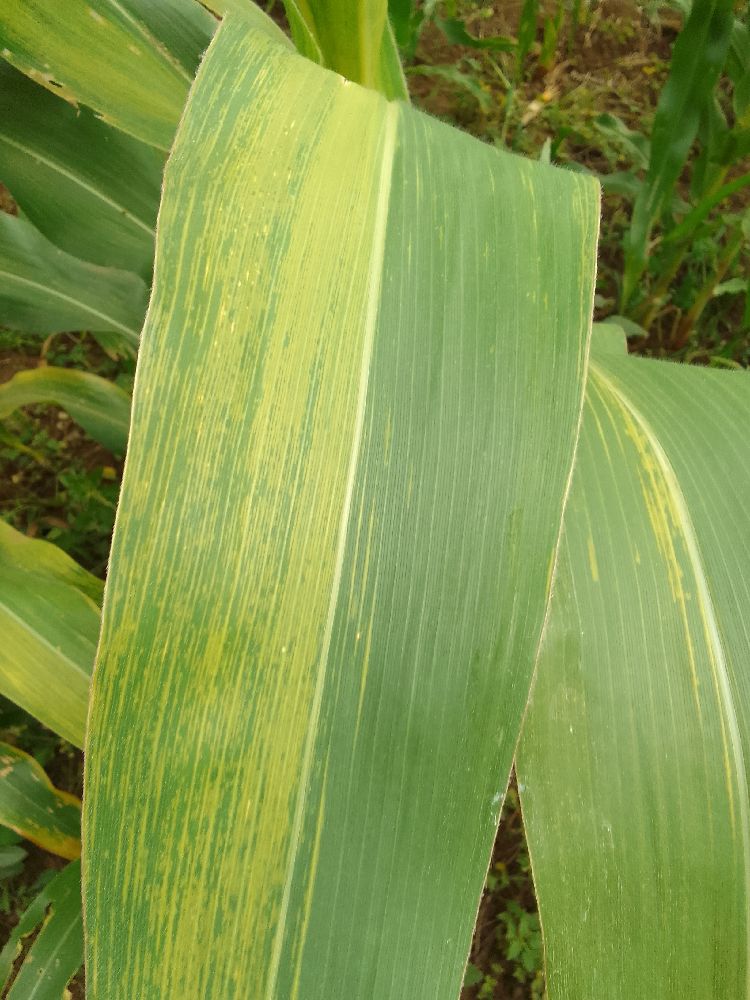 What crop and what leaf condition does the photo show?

maize, maize lethal necrosis
